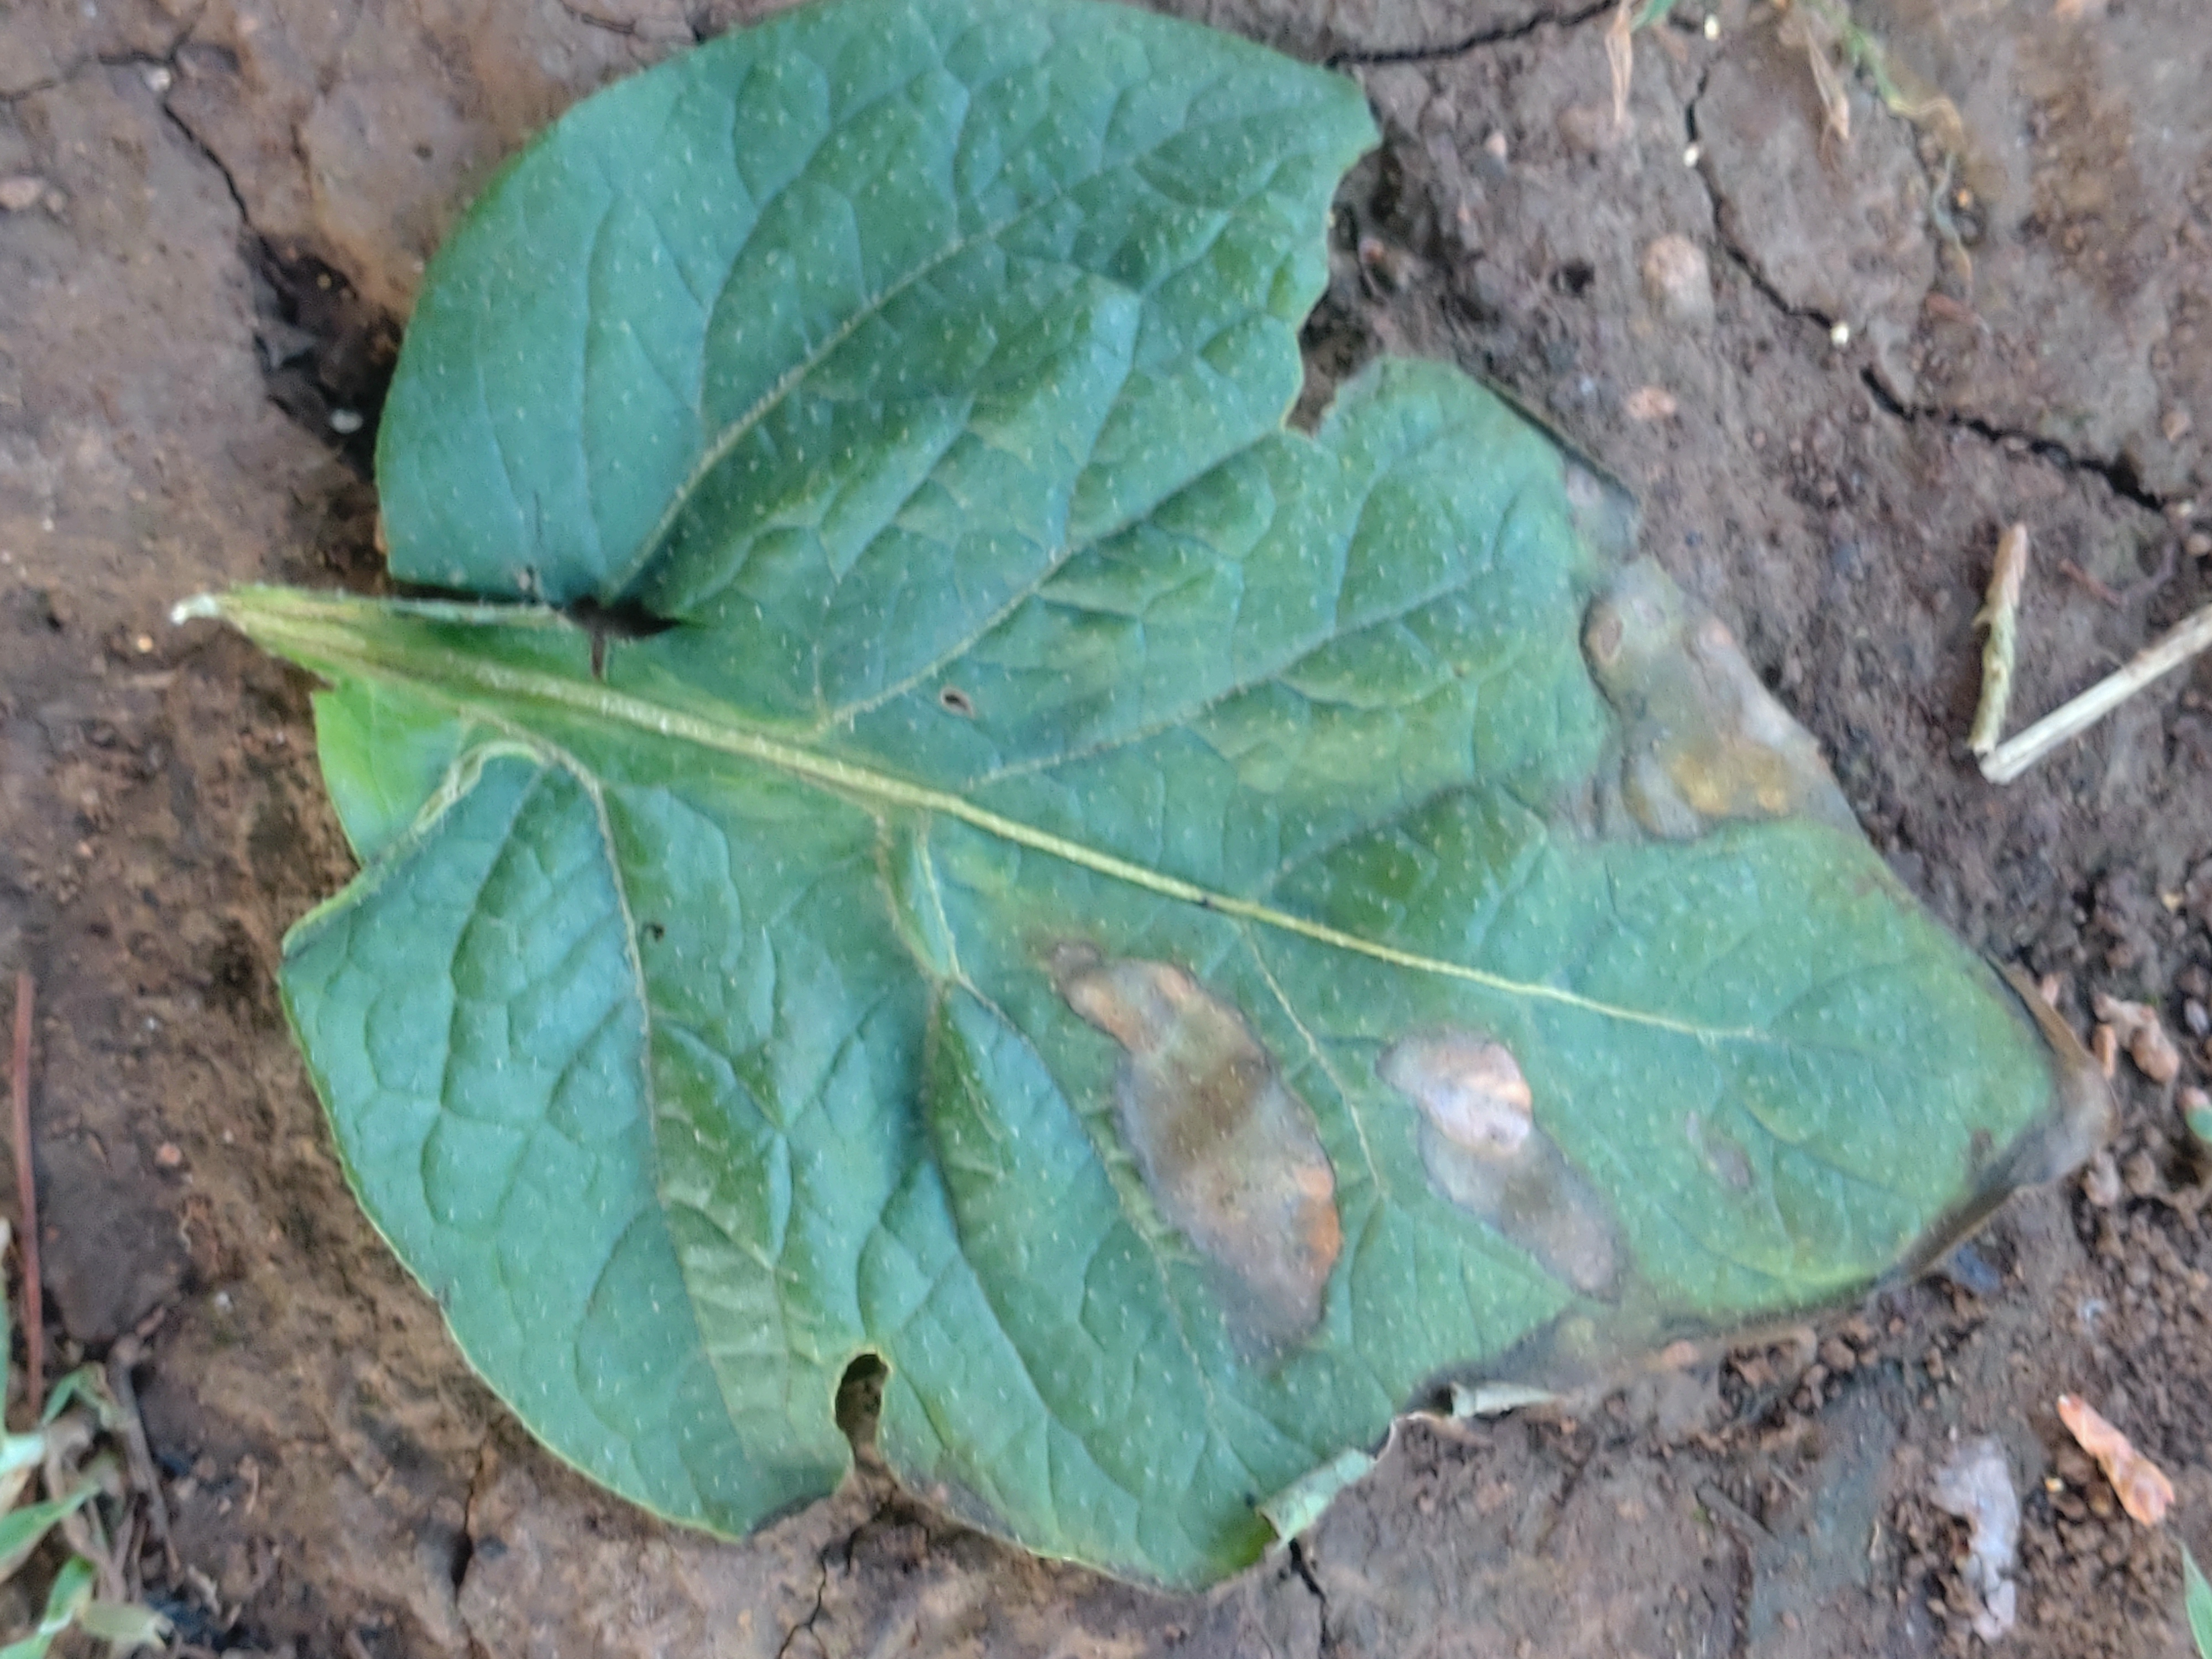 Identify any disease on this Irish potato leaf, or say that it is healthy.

early blight
